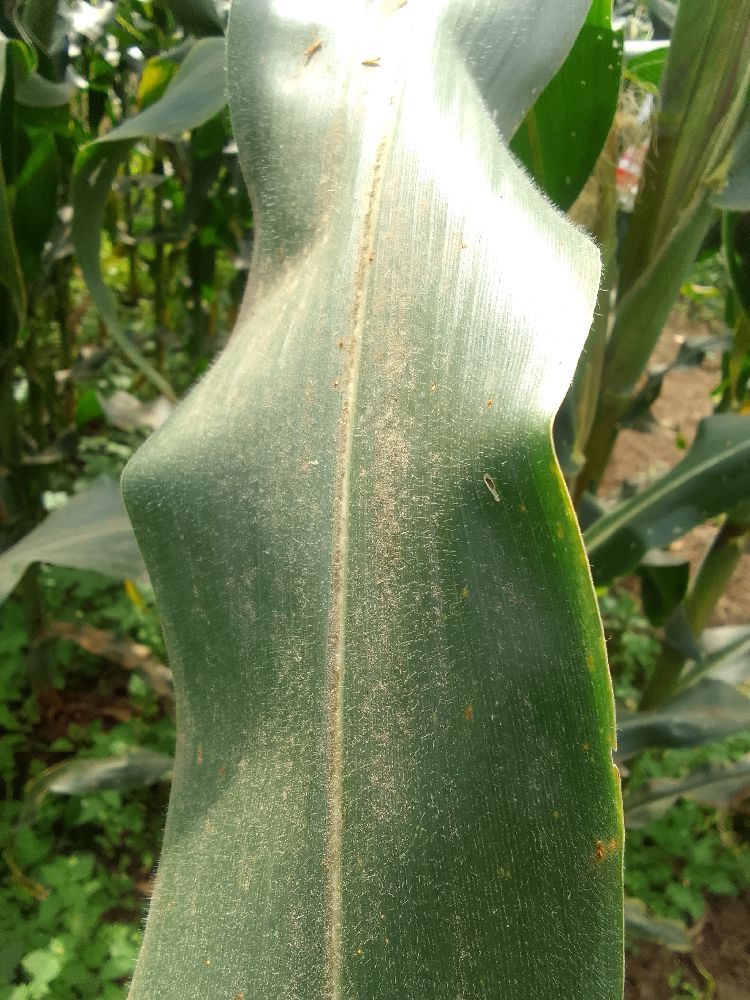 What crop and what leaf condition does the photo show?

maize, healthy
